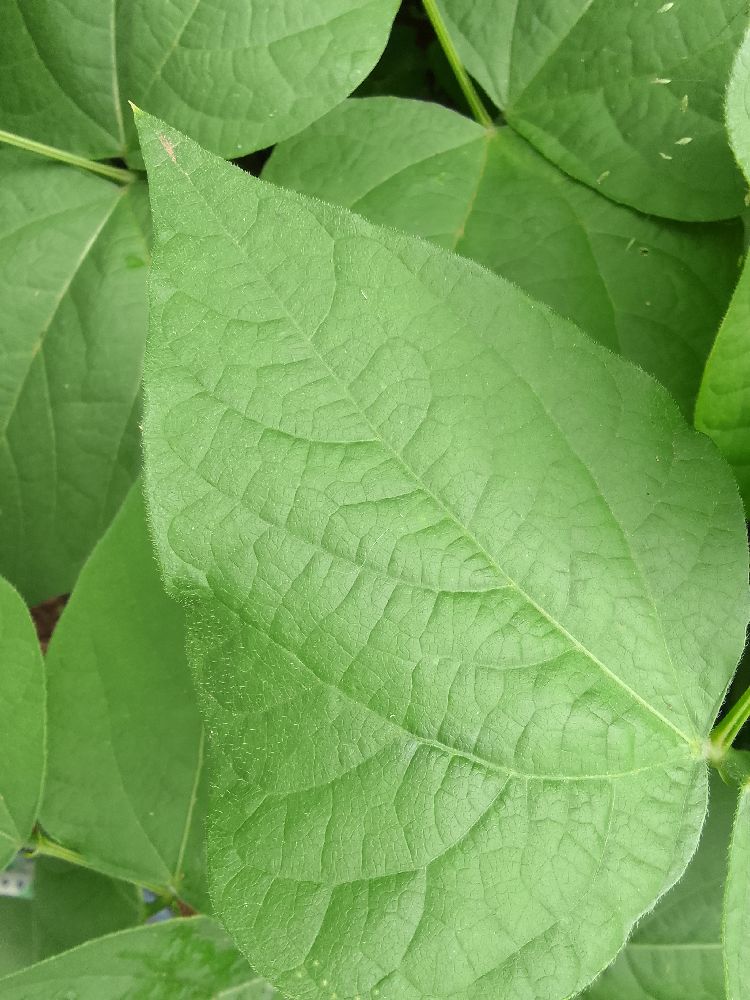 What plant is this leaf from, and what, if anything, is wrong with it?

common bean, healthy
